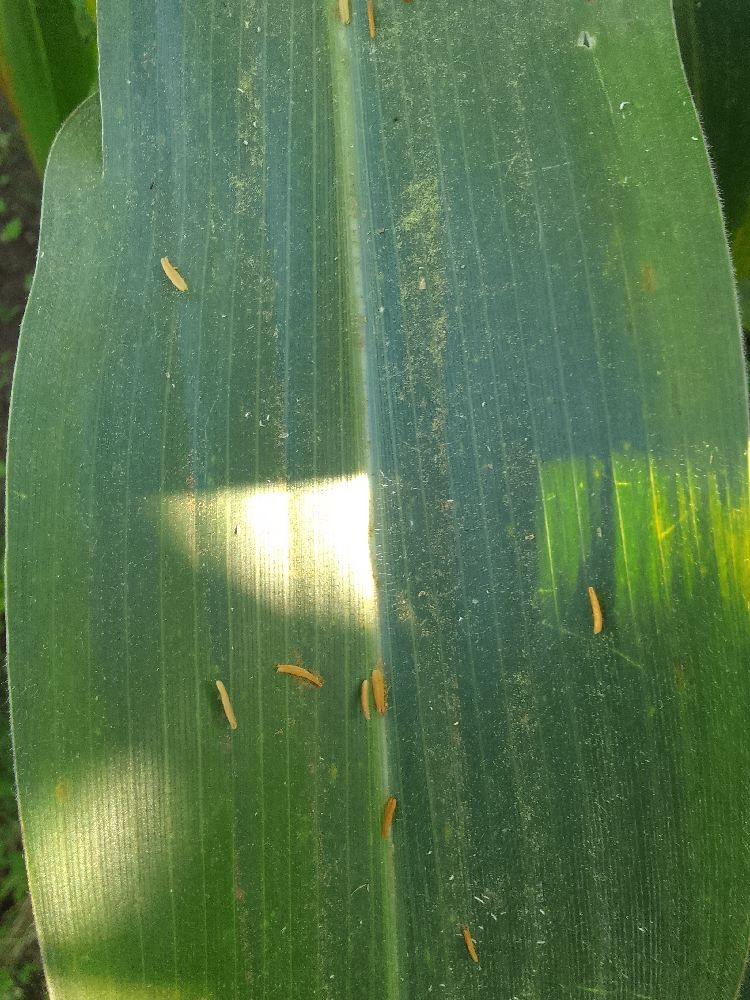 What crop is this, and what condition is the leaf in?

maize, healthy
